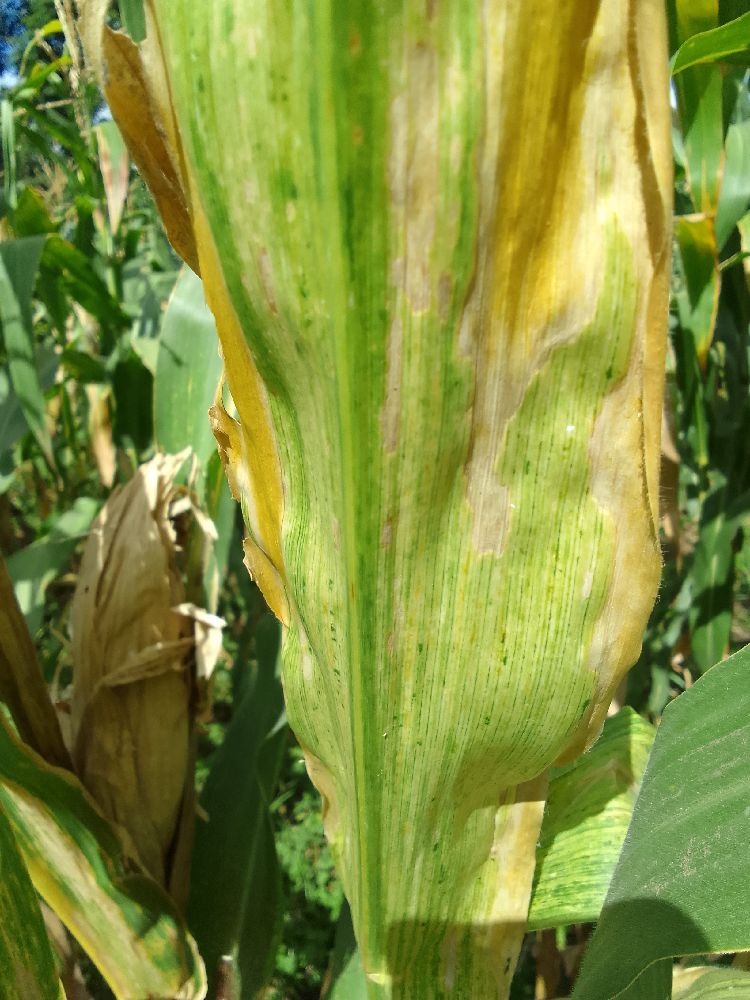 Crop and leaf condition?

maize, maize lethal necrosis
